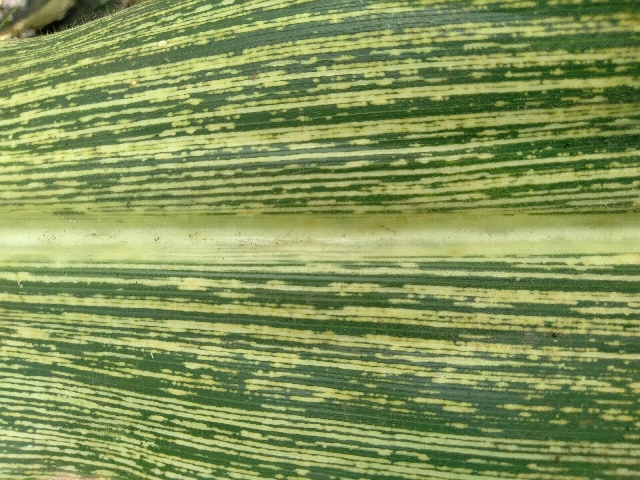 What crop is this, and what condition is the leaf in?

maize, maize streak virus
